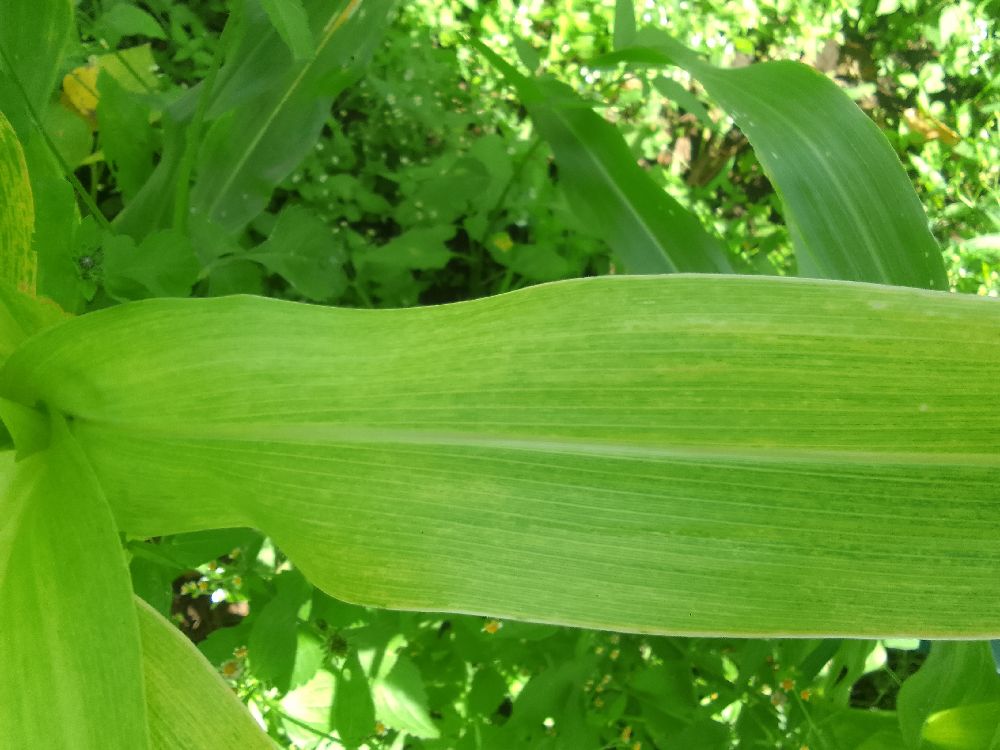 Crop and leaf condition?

maize, maize lethal necrosis
